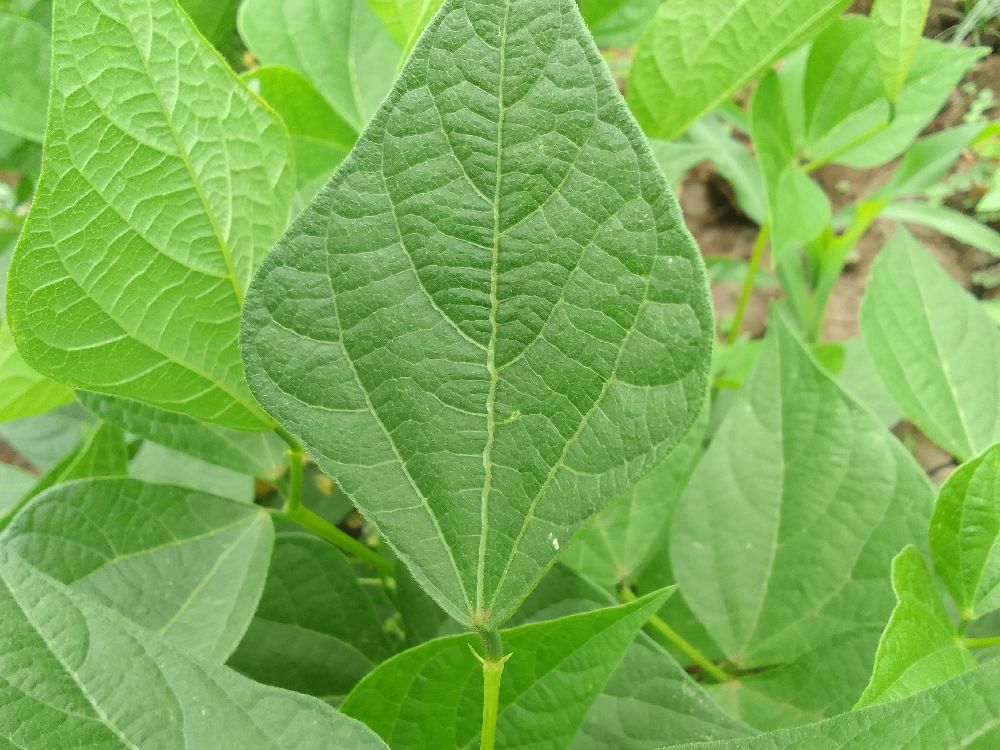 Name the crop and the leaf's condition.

common bean, healthy
